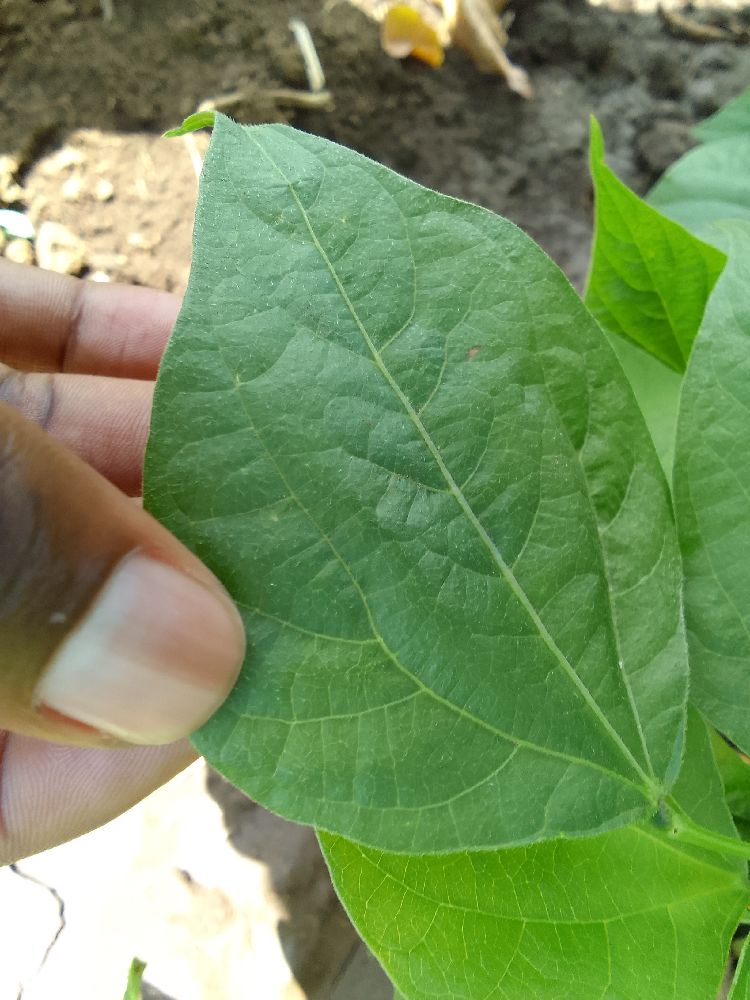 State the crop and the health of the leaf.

common bean, healthy
